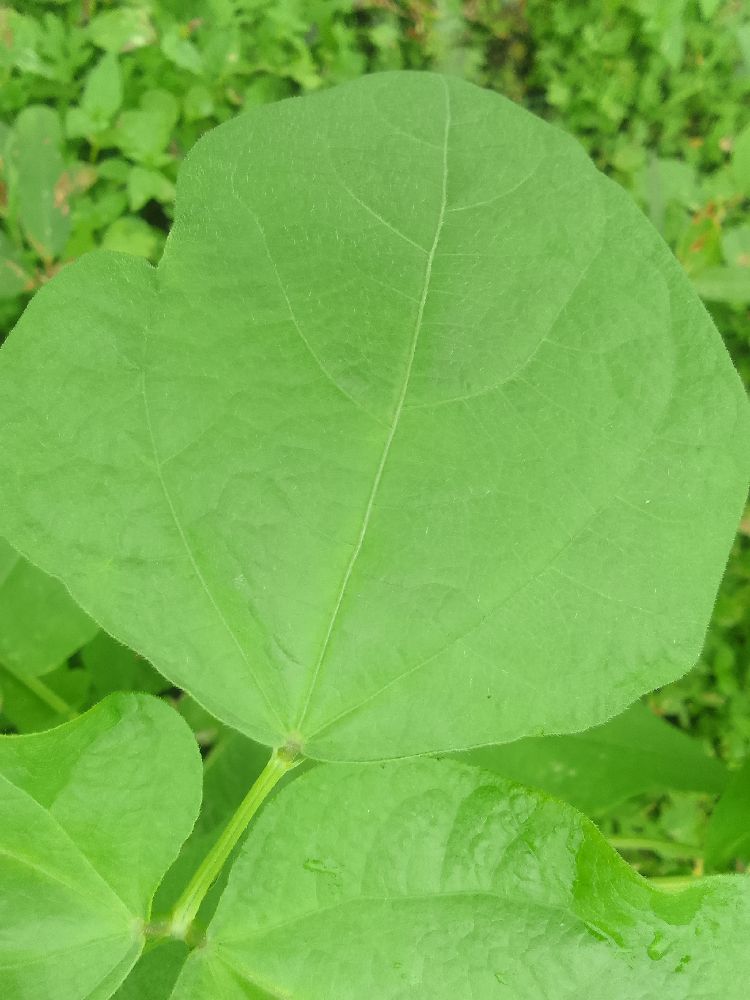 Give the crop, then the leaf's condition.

common bean, healthy
